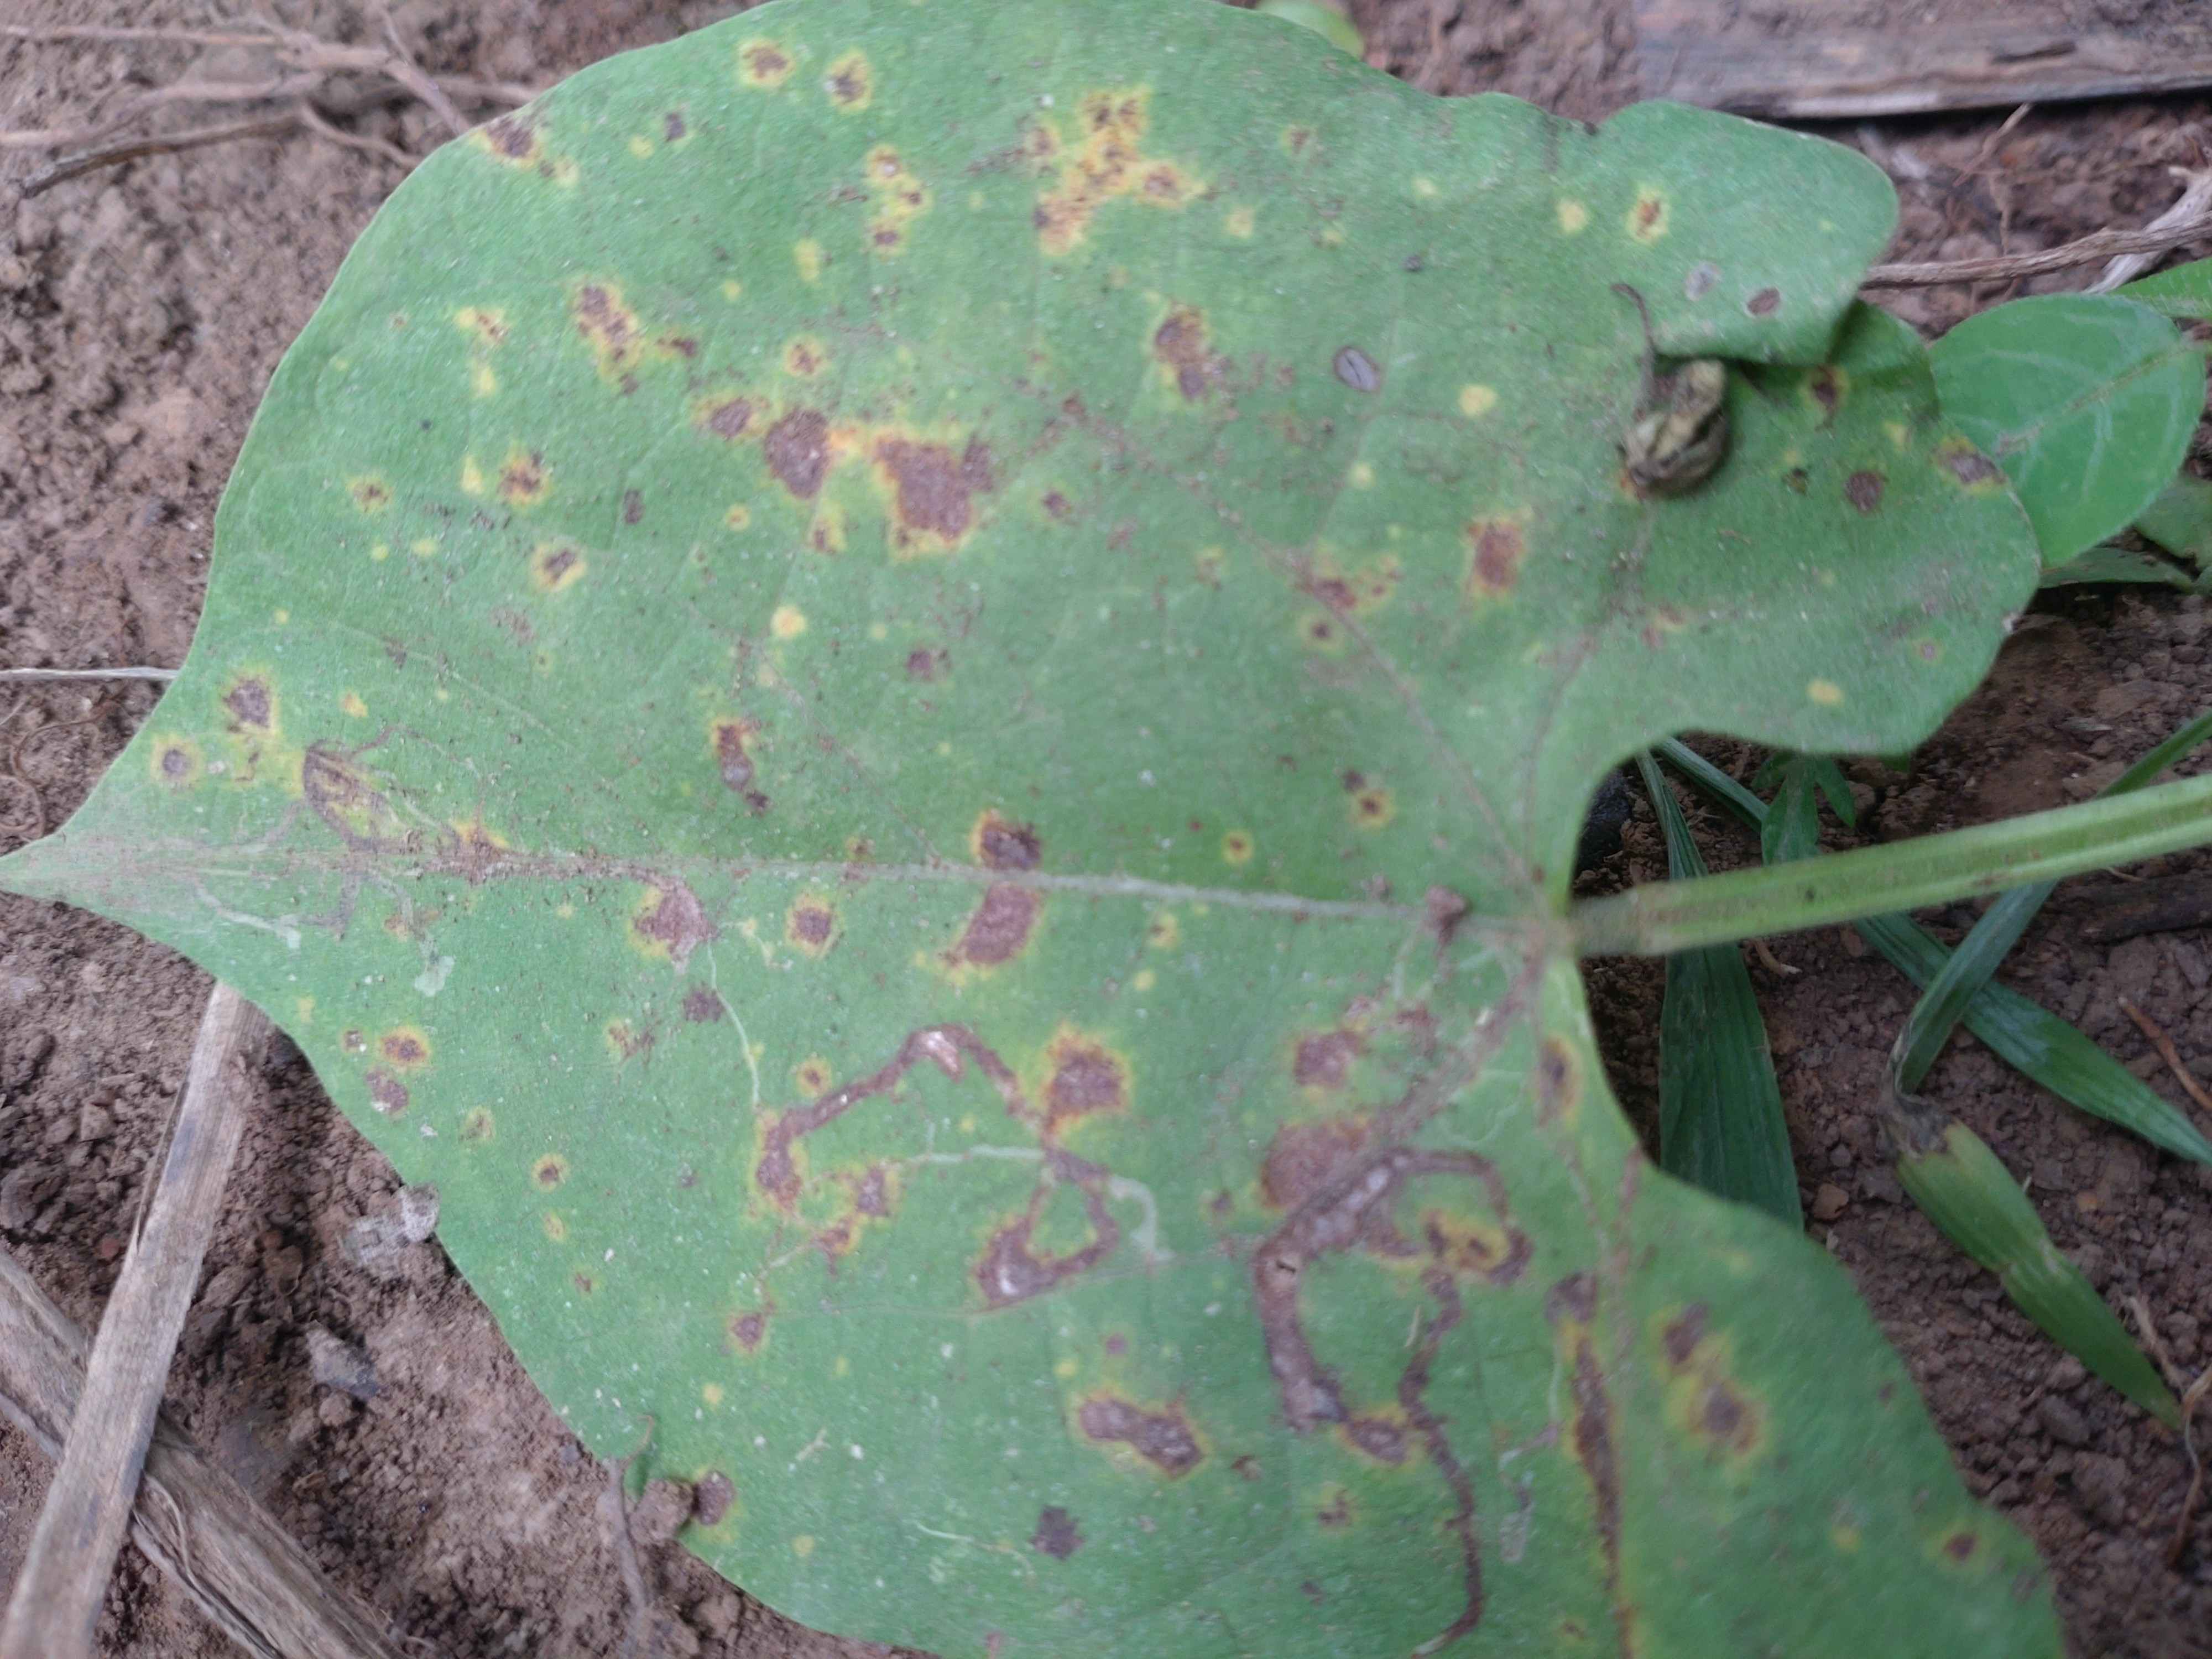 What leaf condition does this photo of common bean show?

rust
